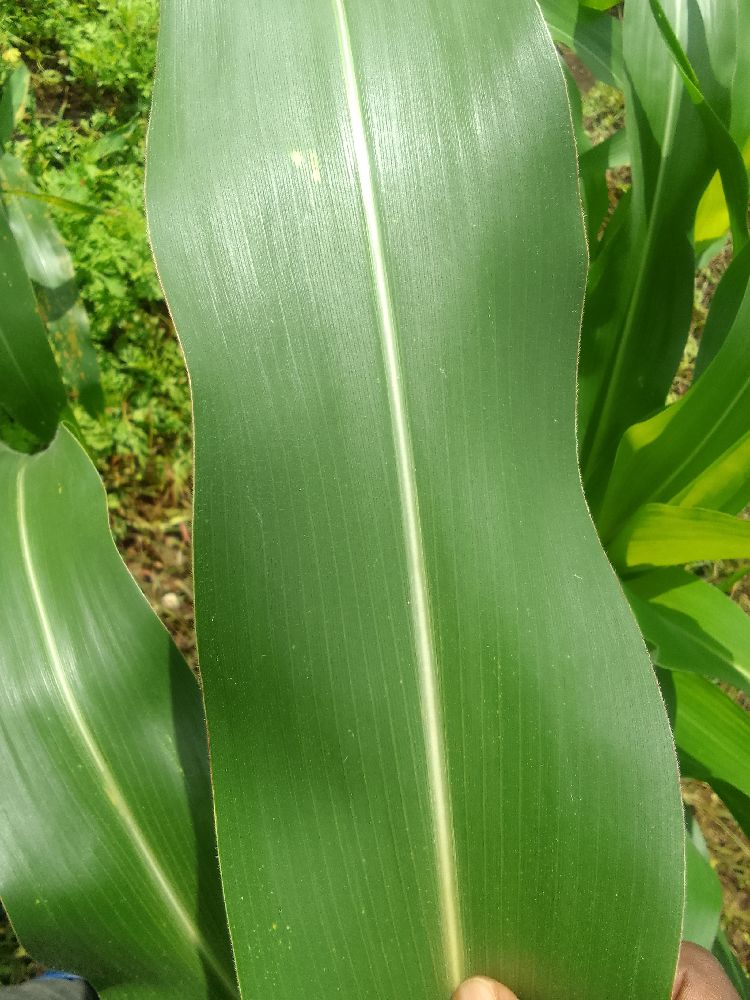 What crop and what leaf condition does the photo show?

maize, healthy
